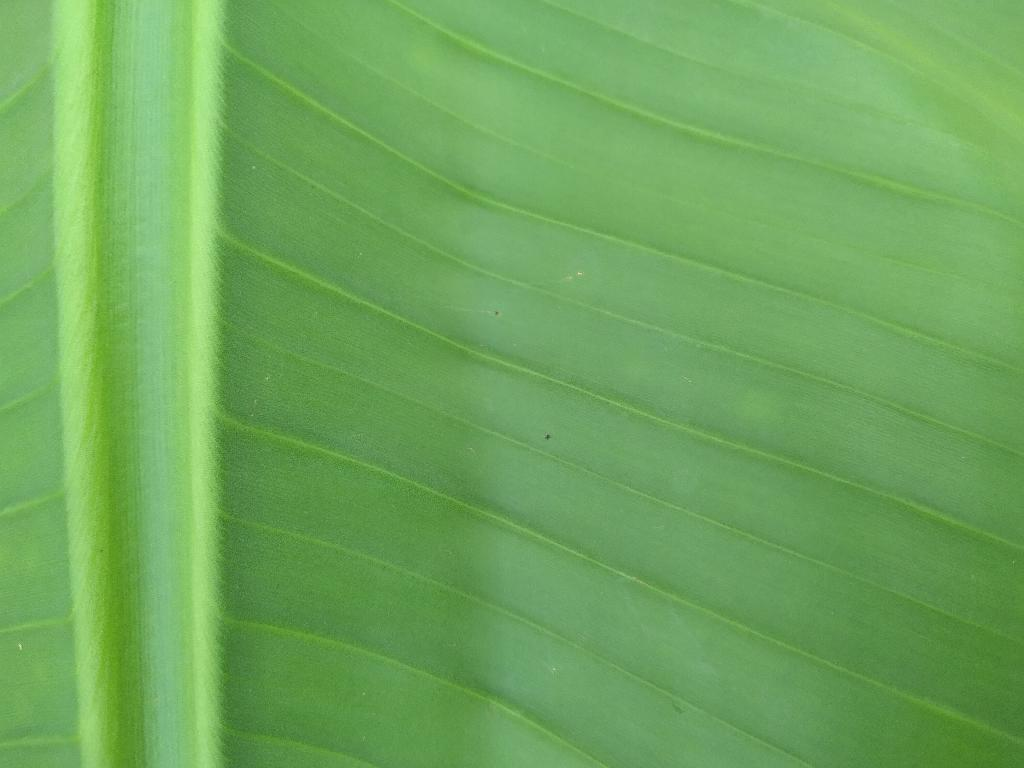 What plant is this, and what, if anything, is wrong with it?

banana, healthy
